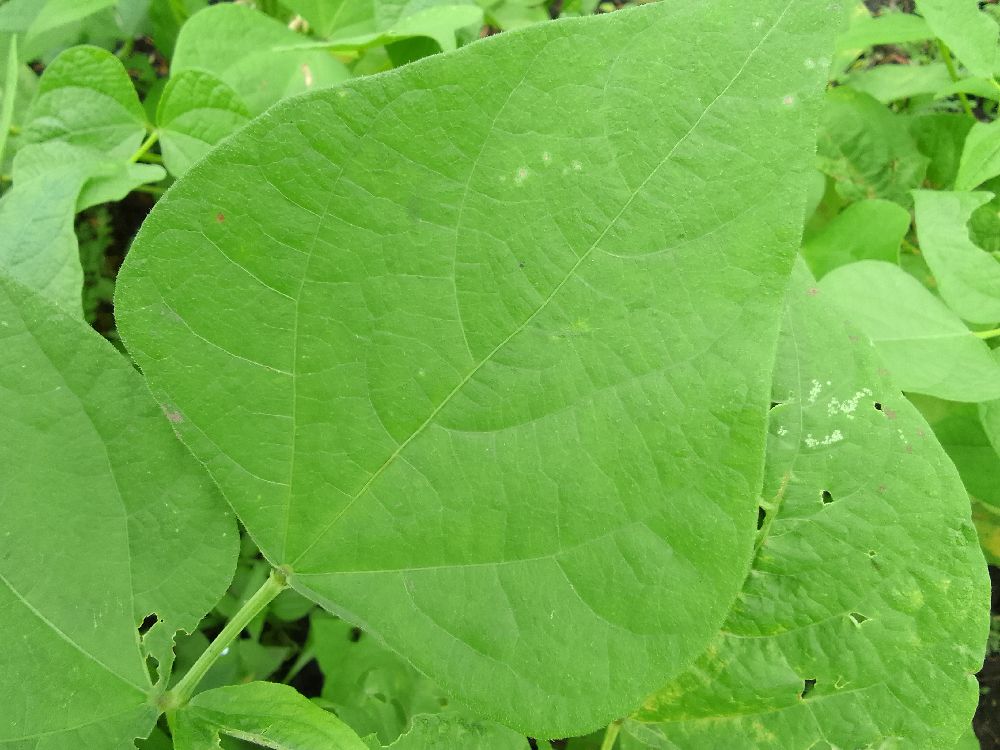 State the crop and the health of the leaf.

common bean, healthy
